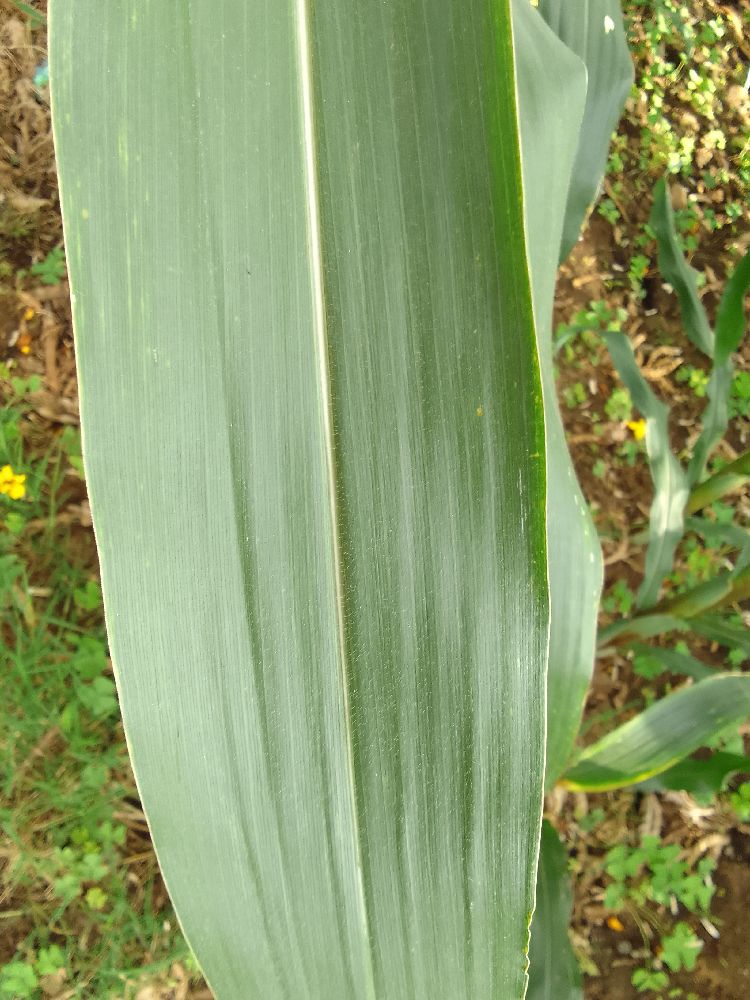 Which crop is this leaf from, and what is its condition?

maize, healthy
